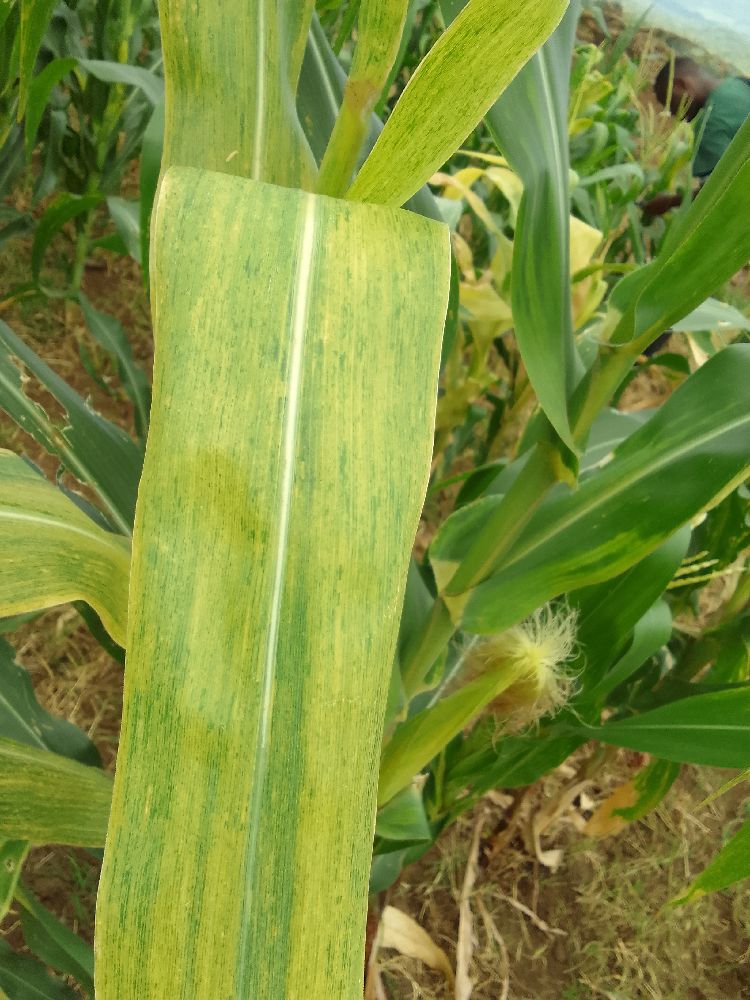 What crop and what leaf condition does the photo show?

maize, maize lethal necrosis
